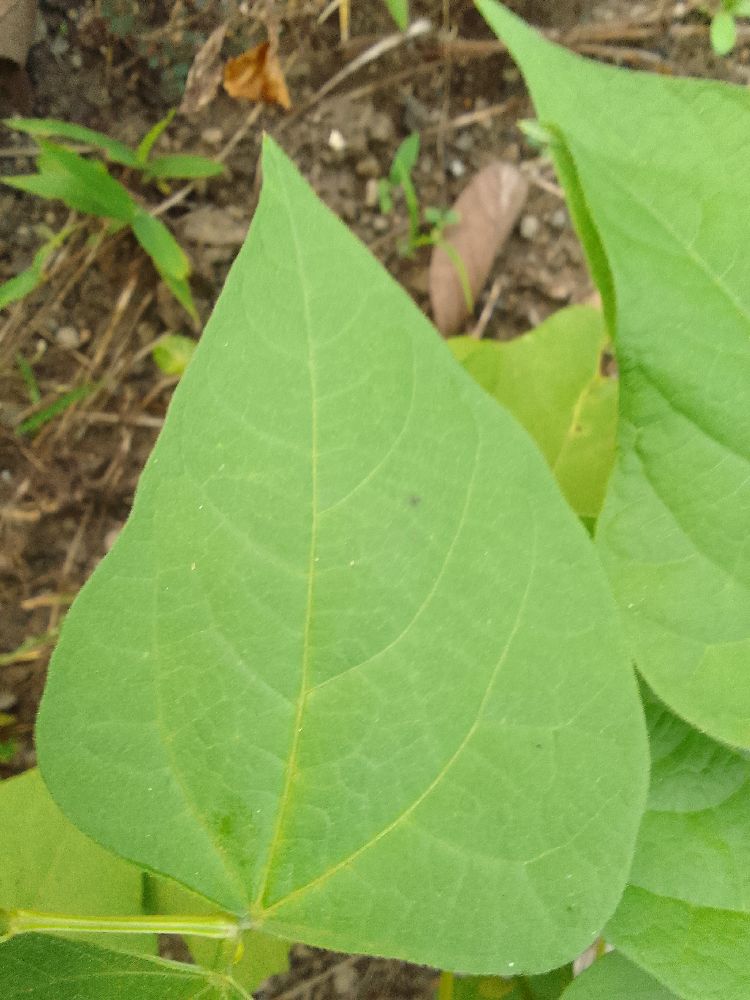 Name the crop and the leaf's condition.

common bean, healthy
